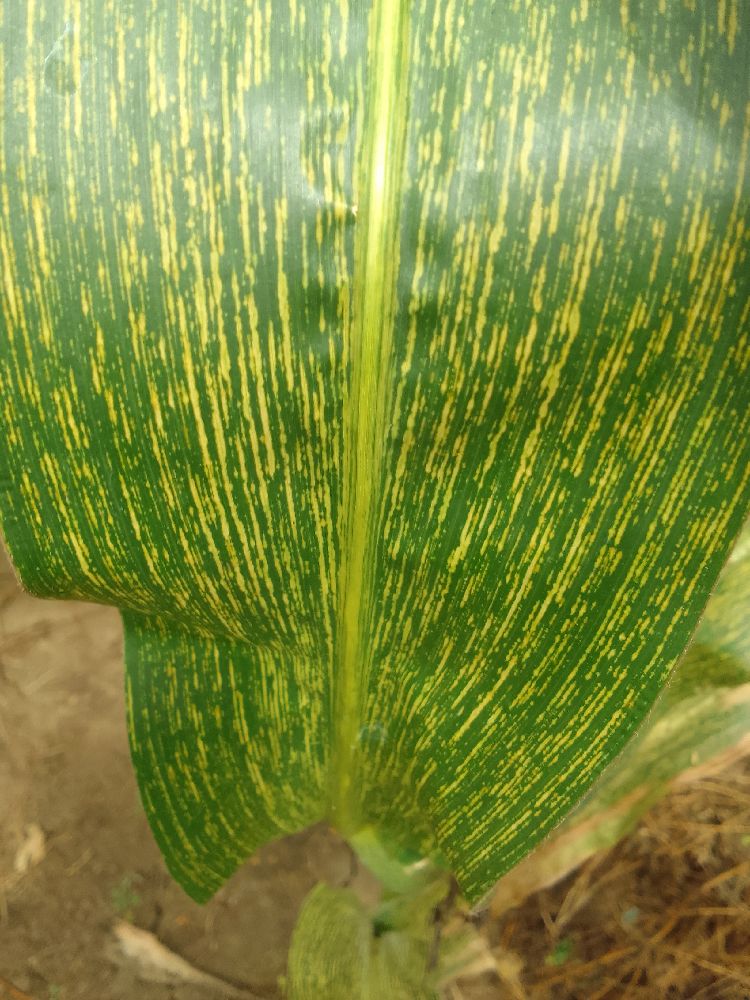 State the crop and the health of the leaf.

maize, maize streak virus
